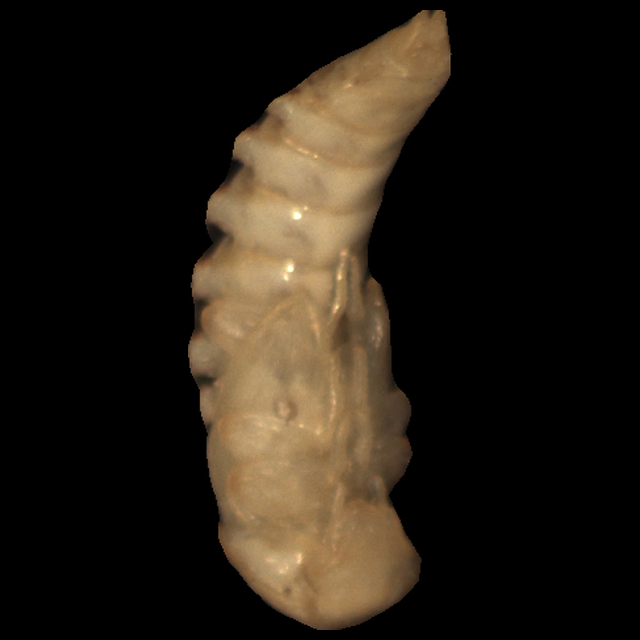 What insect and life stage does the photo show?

mealworm pupa
